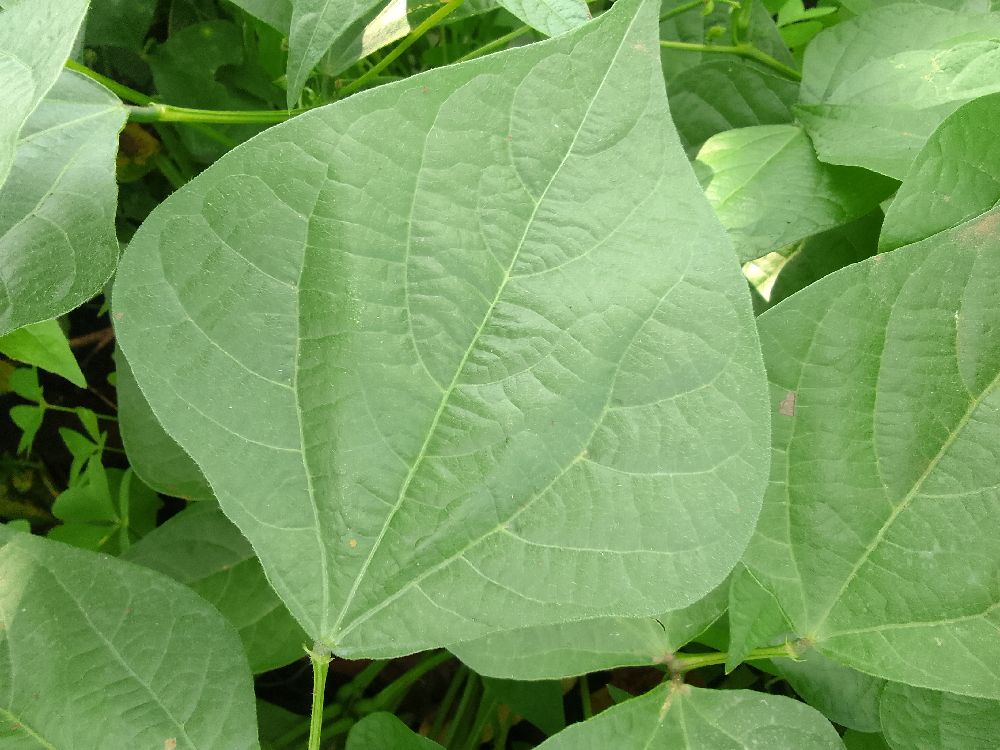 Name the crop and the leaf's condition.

common bean, healthy
